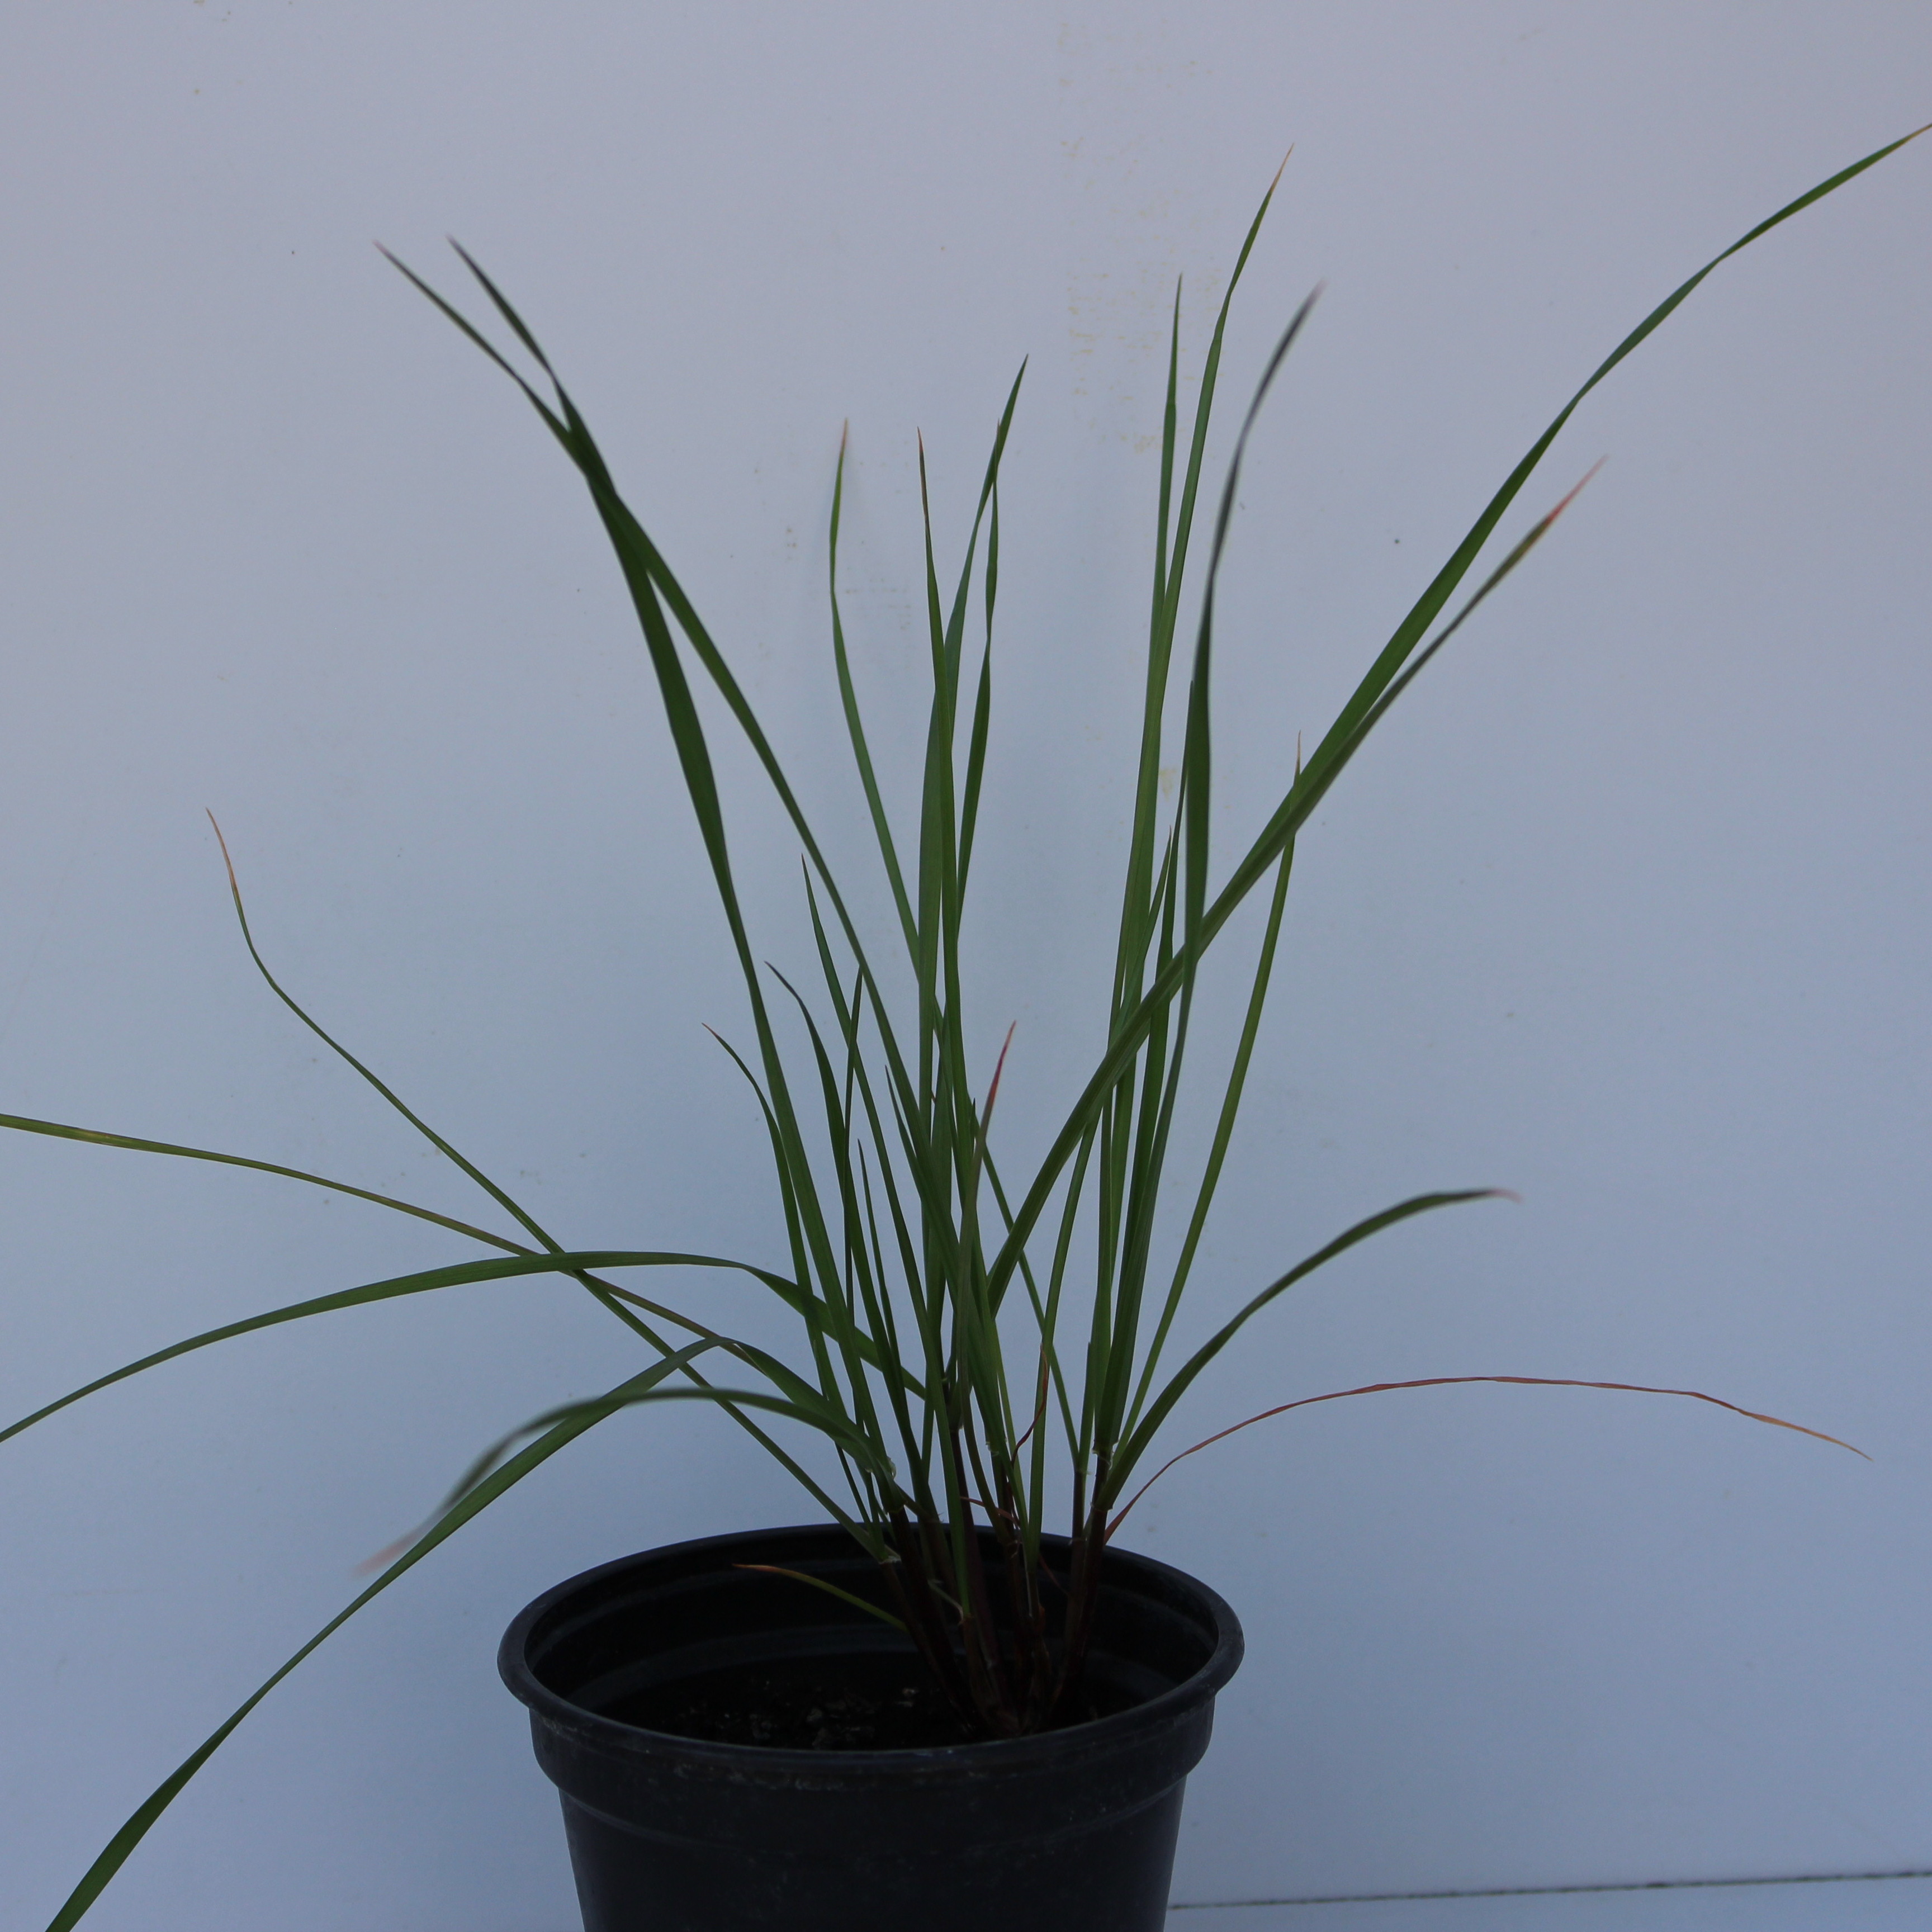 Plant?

Lolium multiflorum
